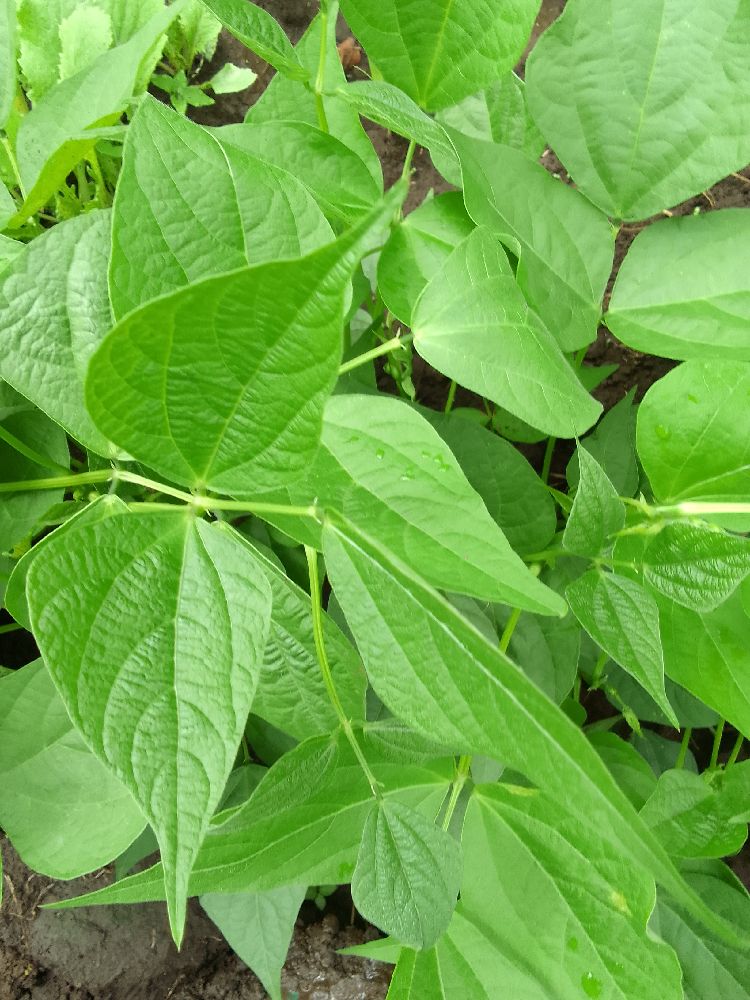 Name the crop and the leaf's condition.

common bean, healthy
